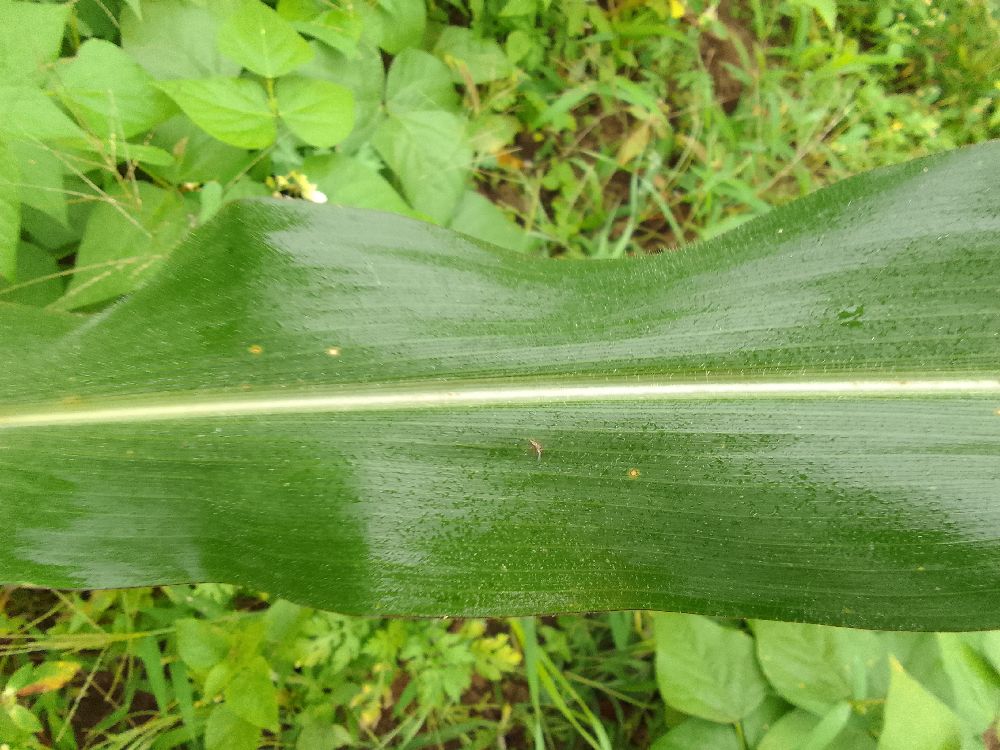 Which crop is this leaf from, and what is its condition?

maize, healthy
